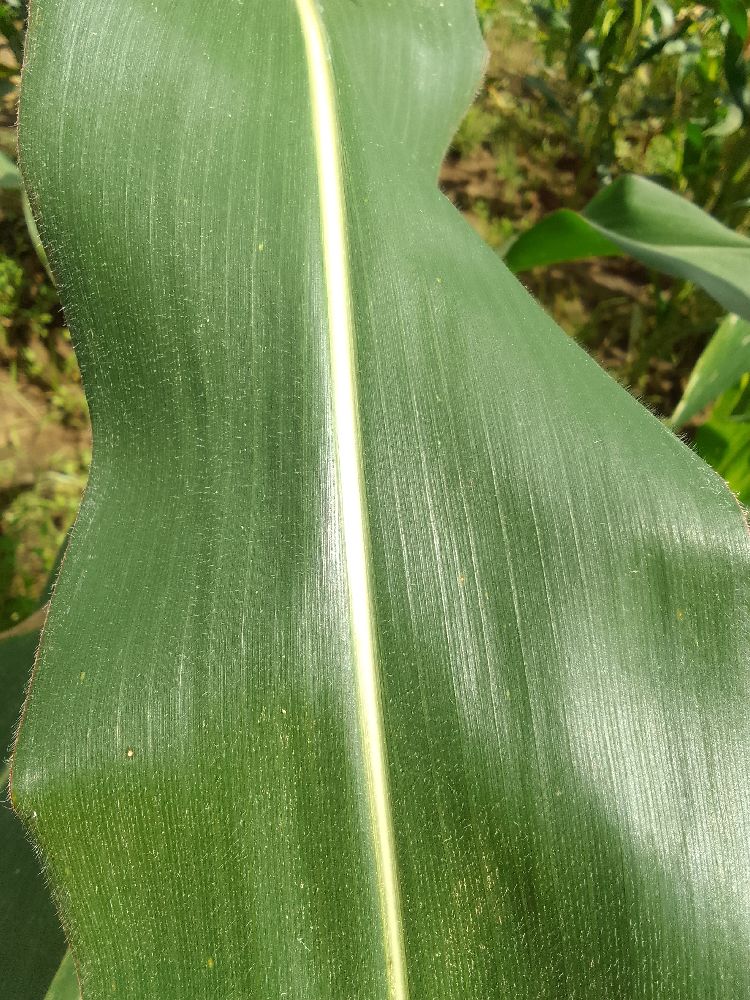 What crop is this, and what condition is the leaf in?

maize, healthy
